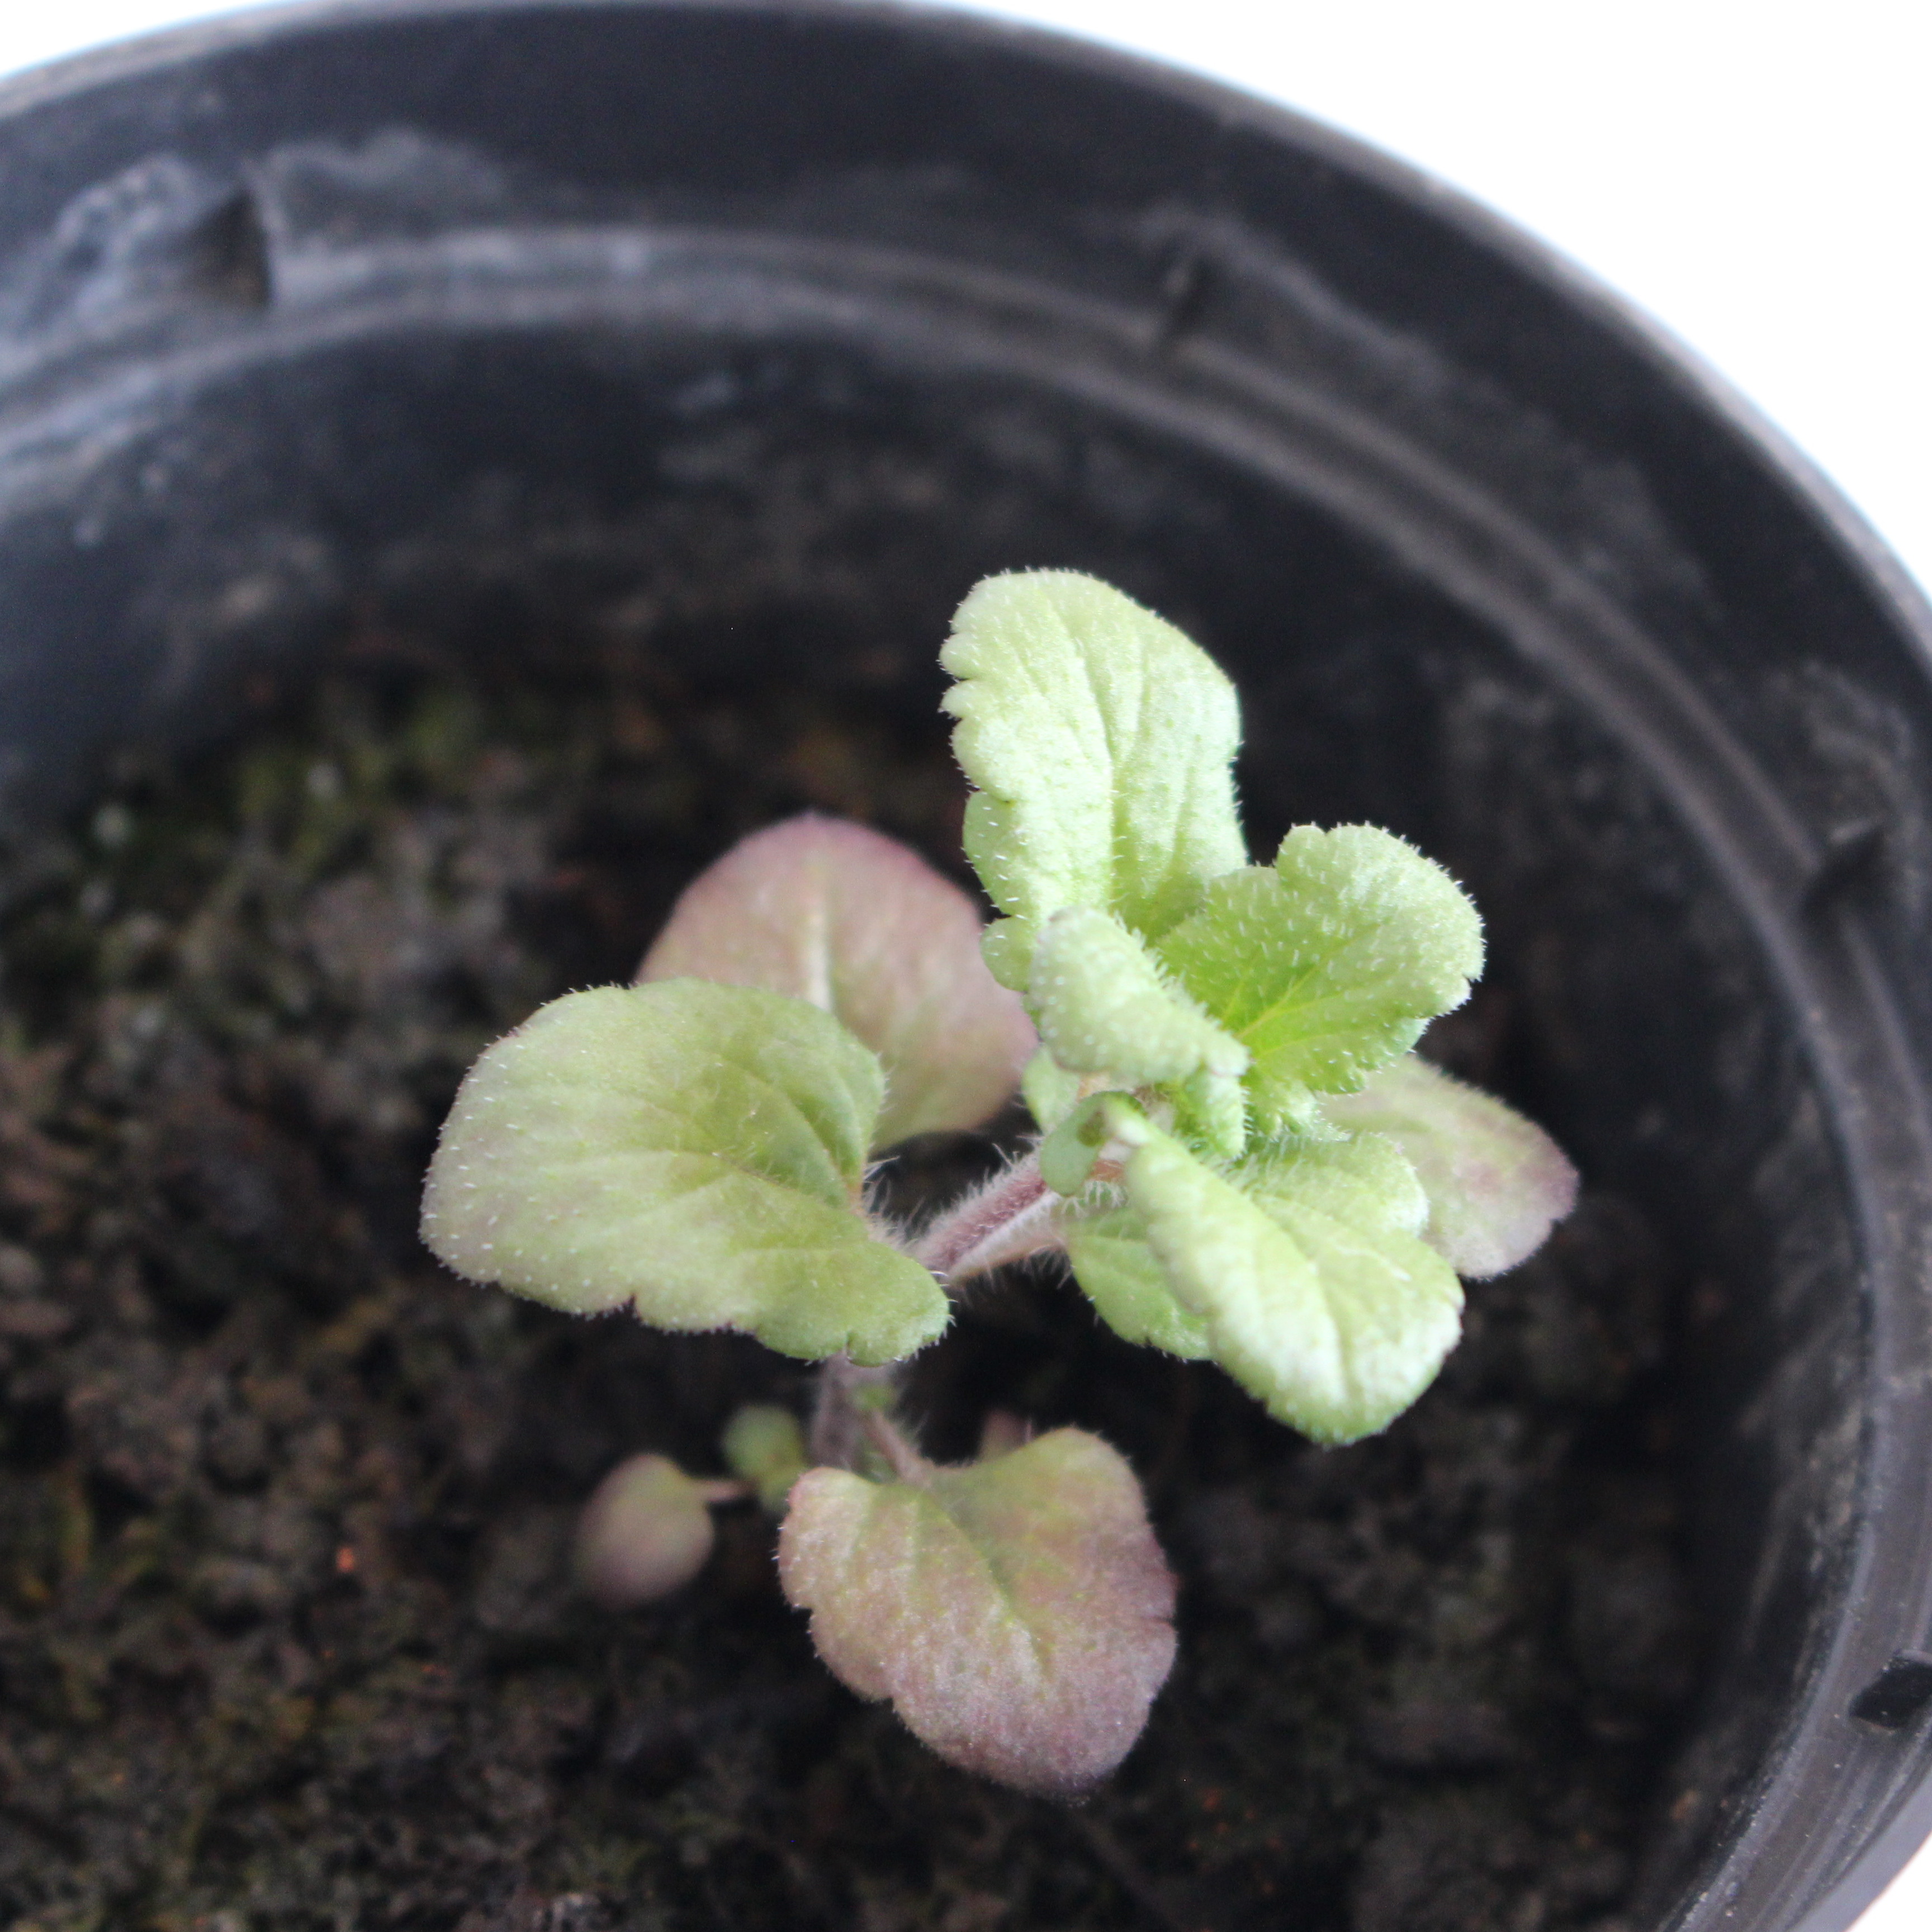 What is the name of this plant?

Veronica persica
